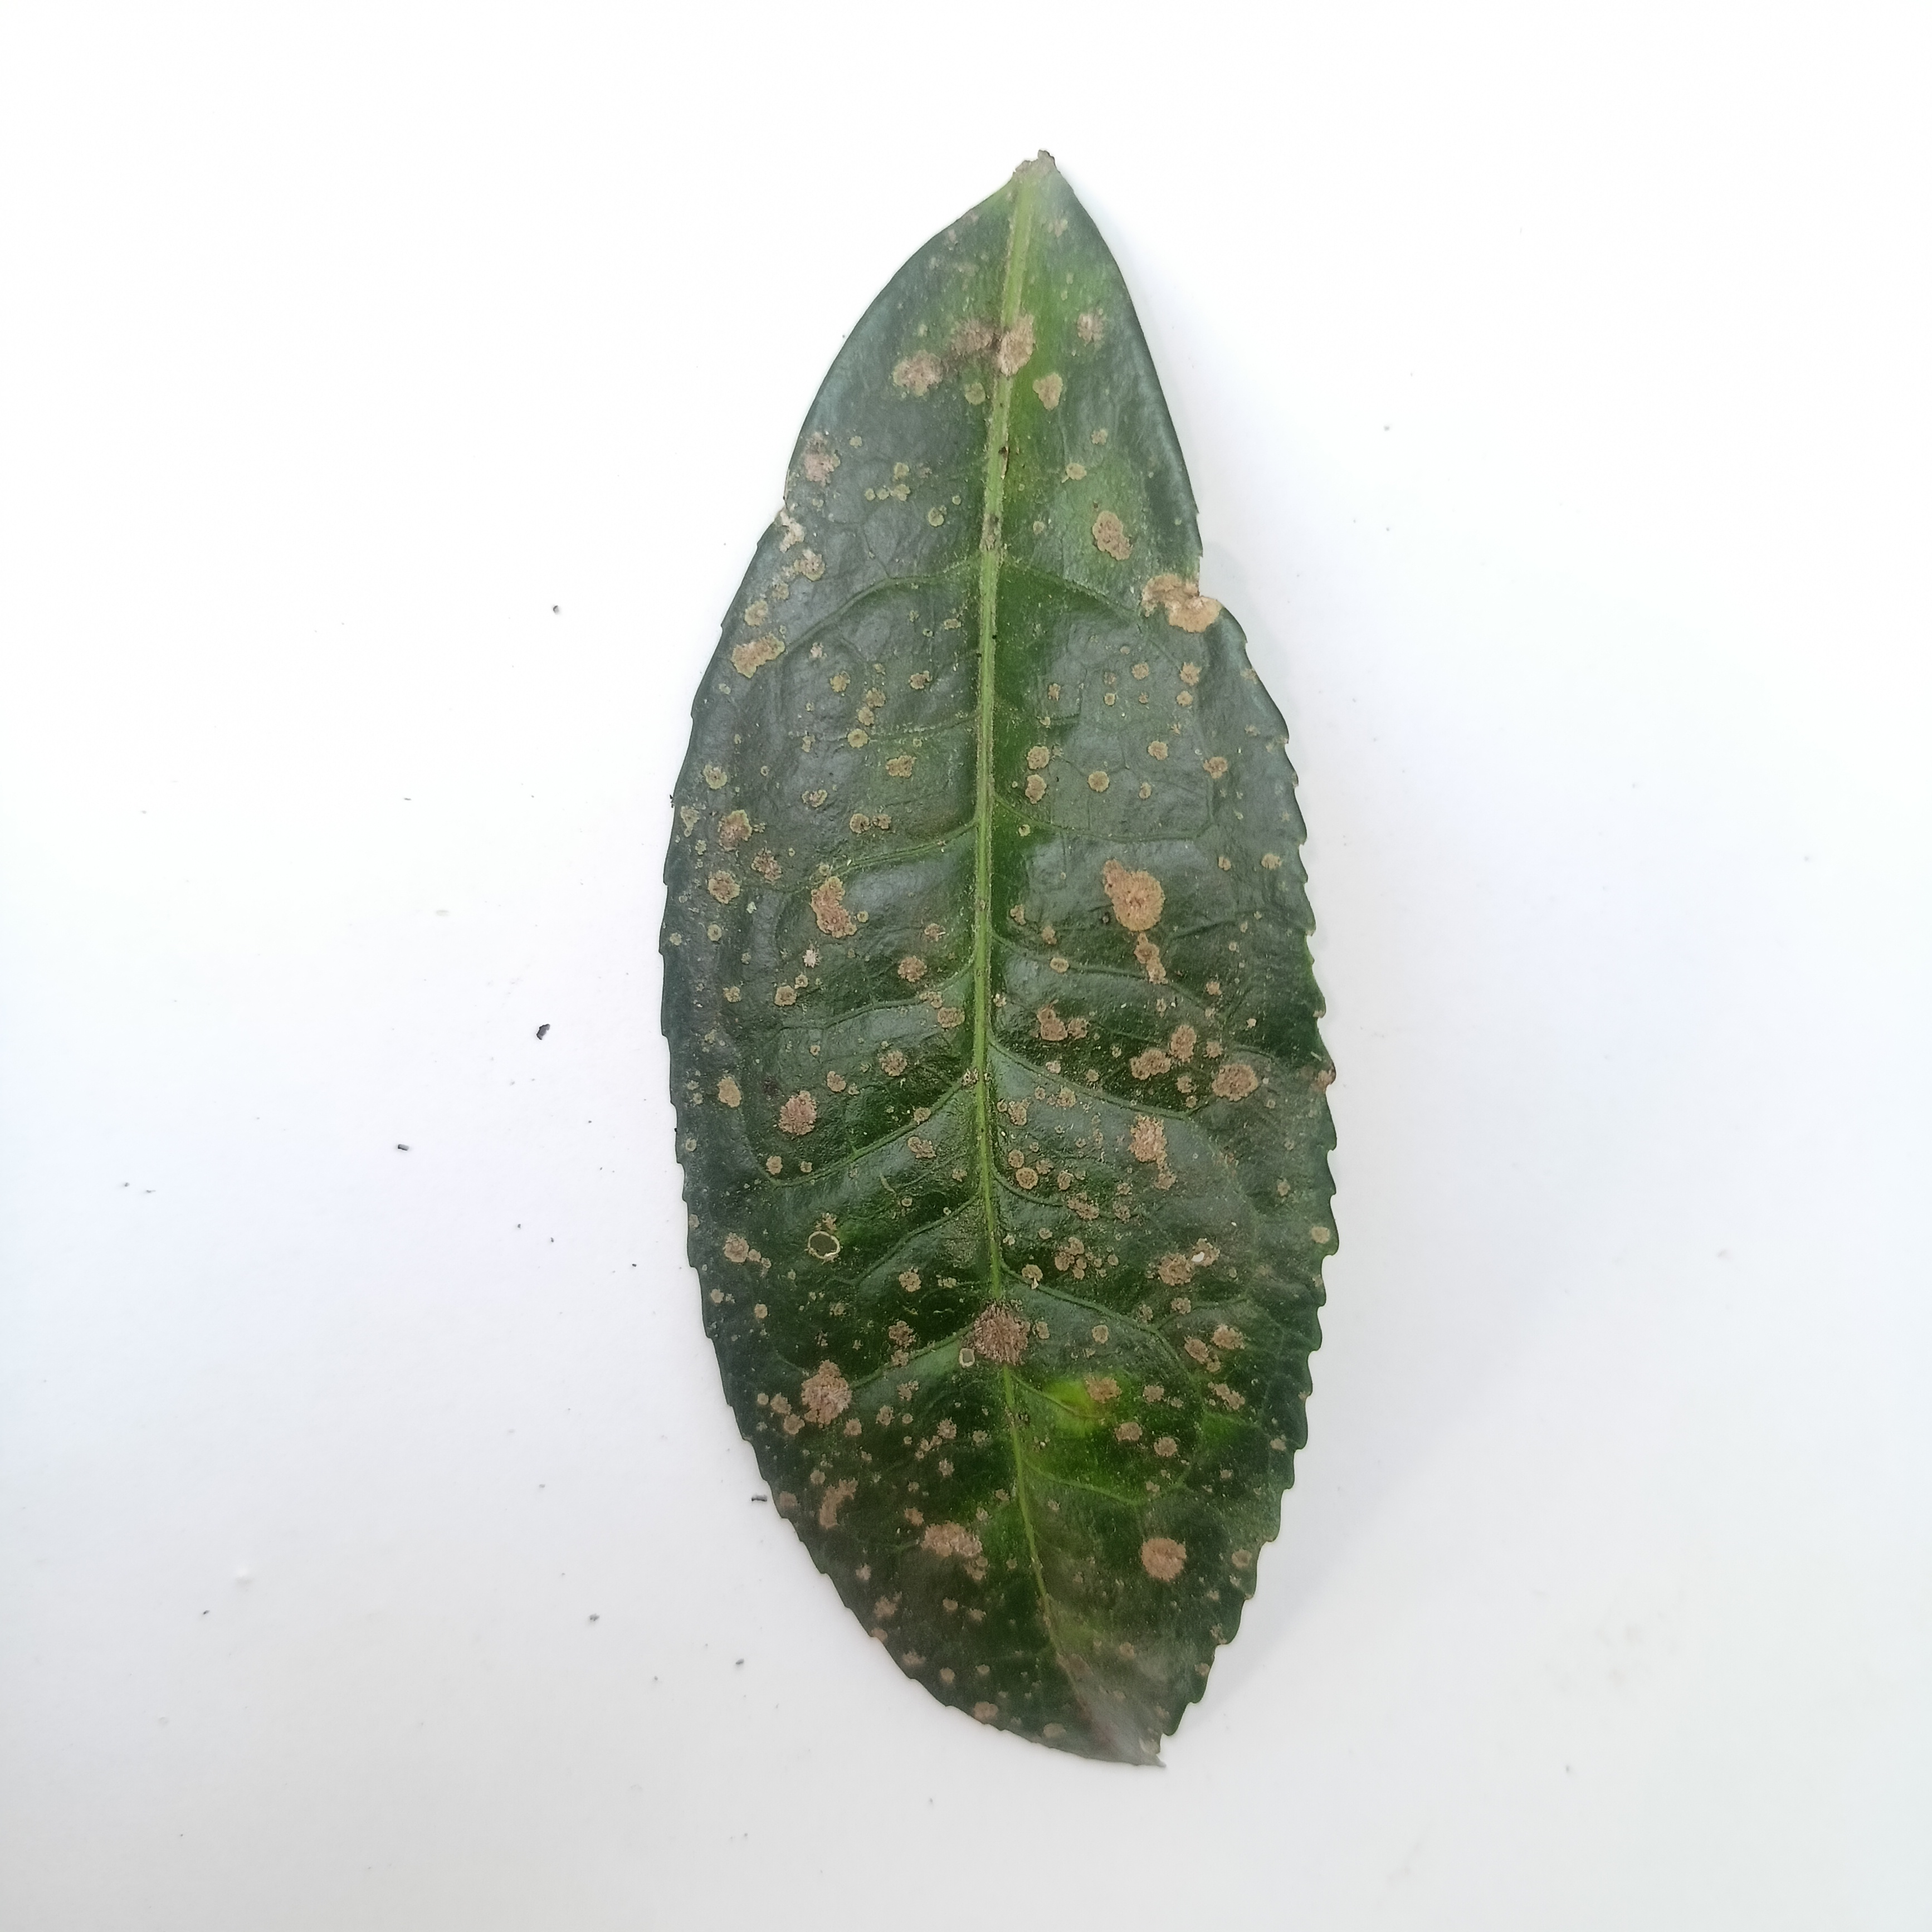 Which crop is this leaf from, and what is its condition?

tea, algal leaf
